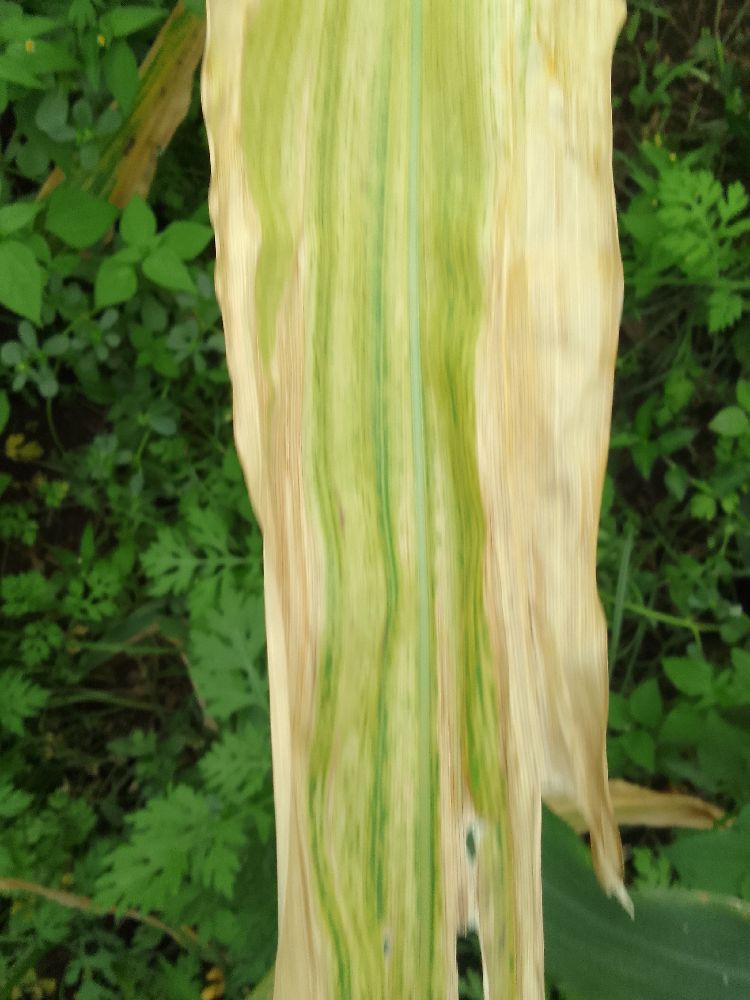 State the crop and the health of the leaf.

maize, maize lethal necrosis
